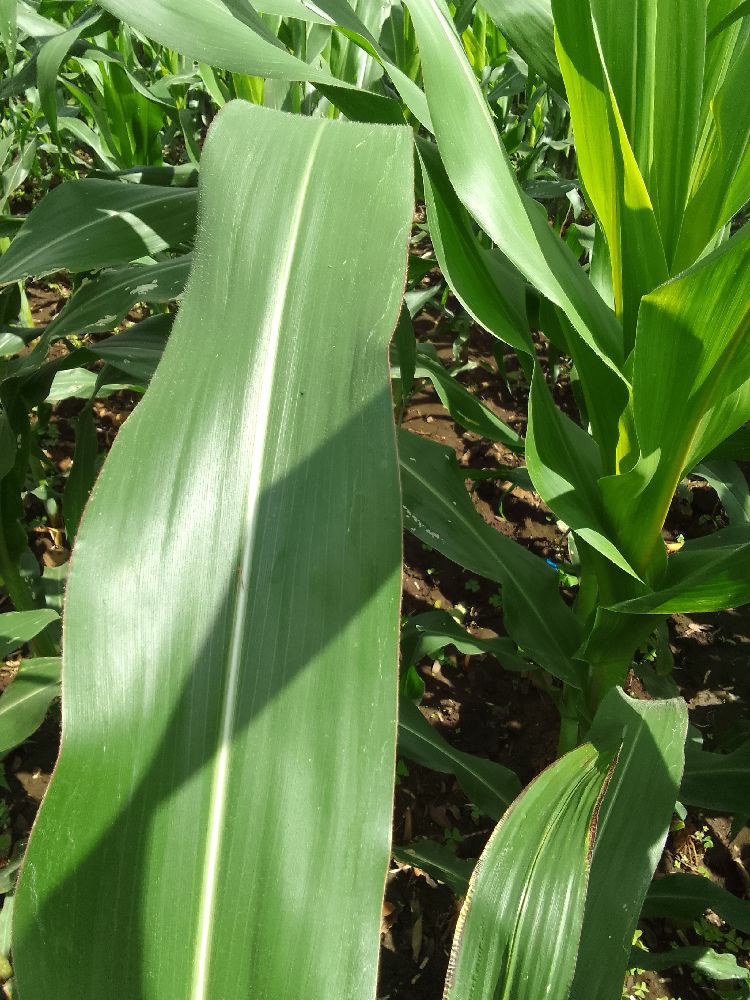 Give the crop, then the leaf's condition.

maize, healthy
